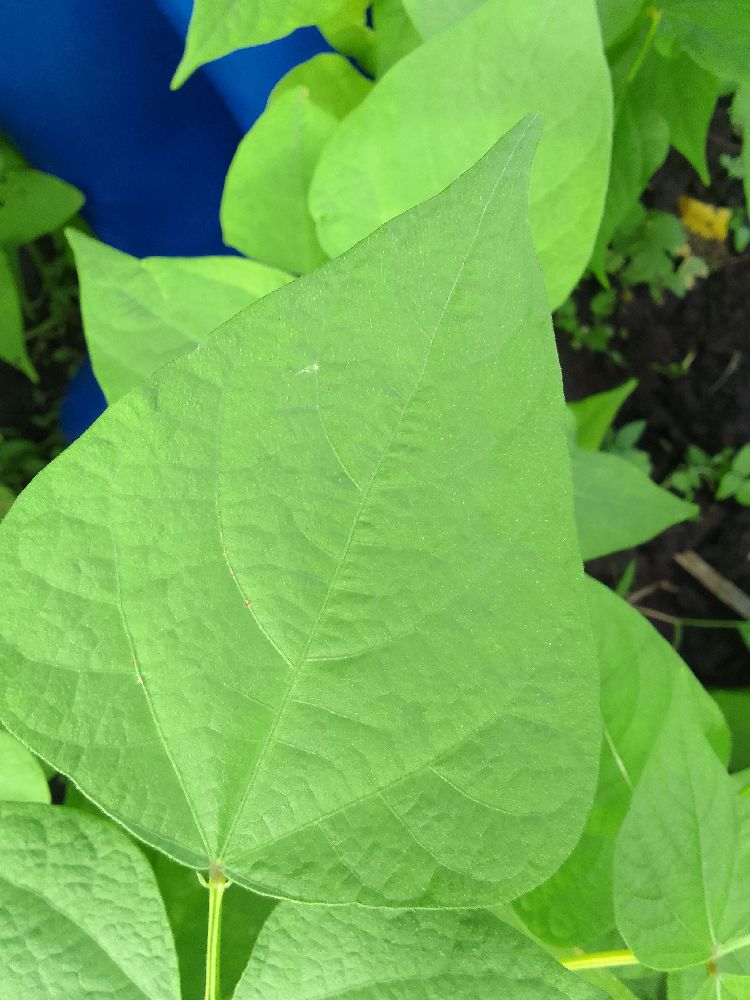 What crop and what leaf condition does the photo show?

common bean, healthy
